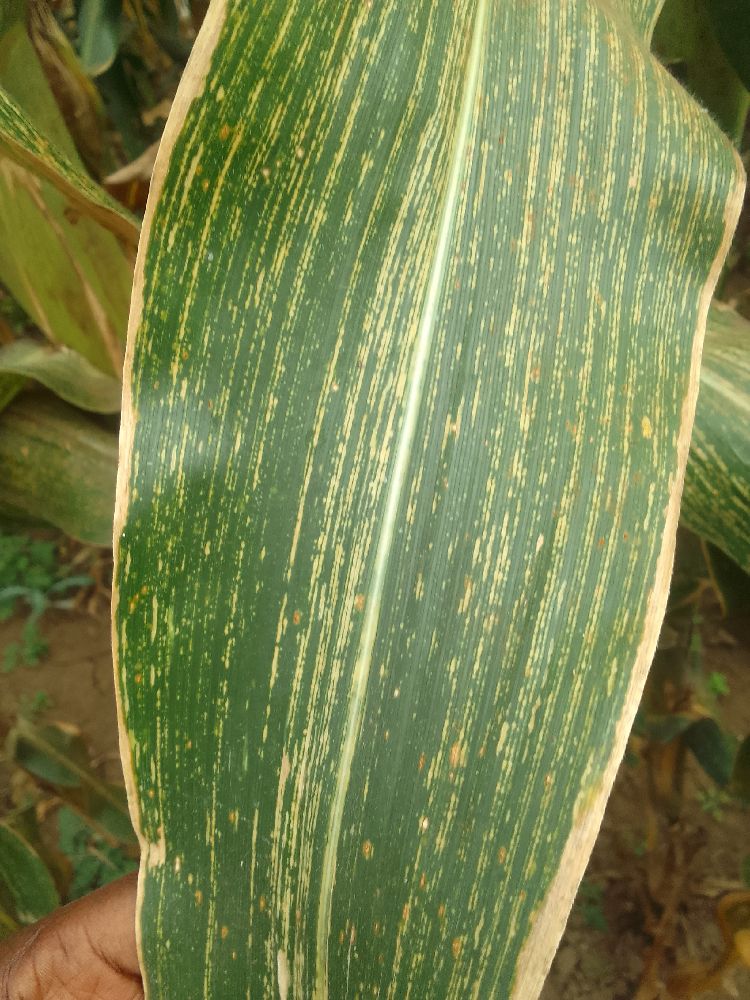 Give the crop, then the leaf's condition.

maize, maize streak virus
